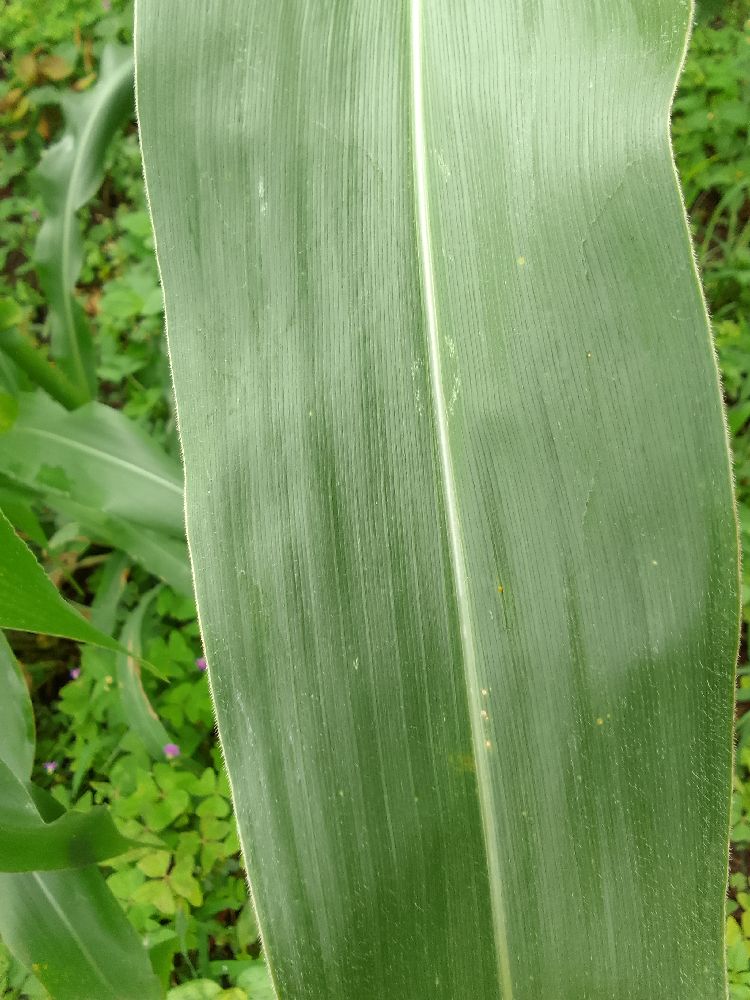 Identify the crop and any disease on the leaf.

maize, healthy
